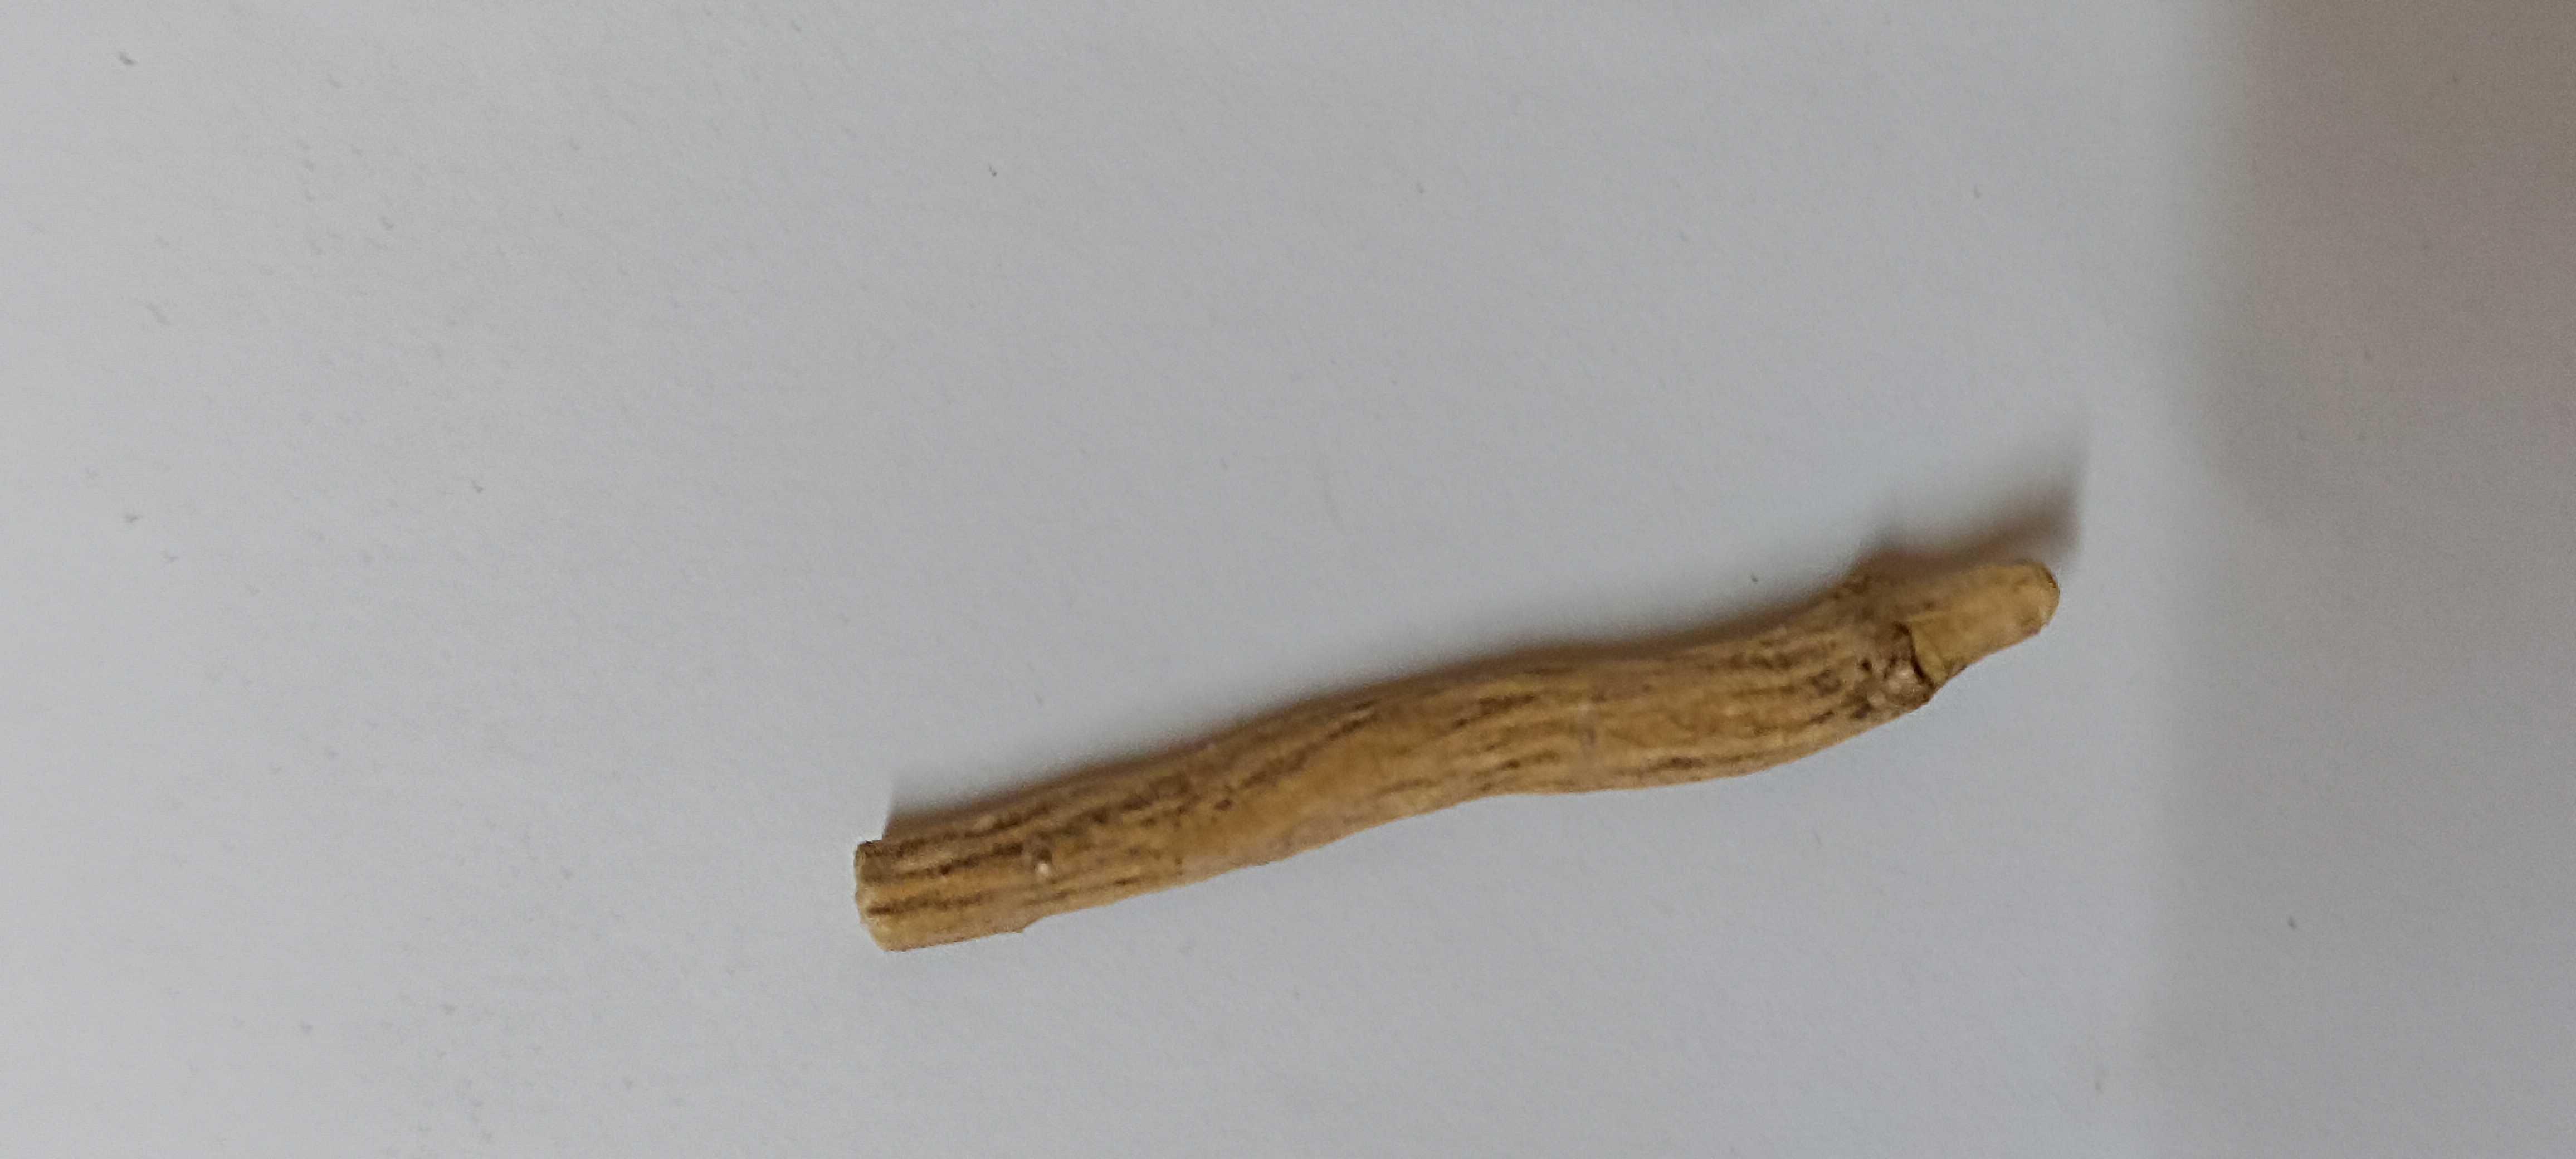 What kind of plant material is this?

ashwagandha
